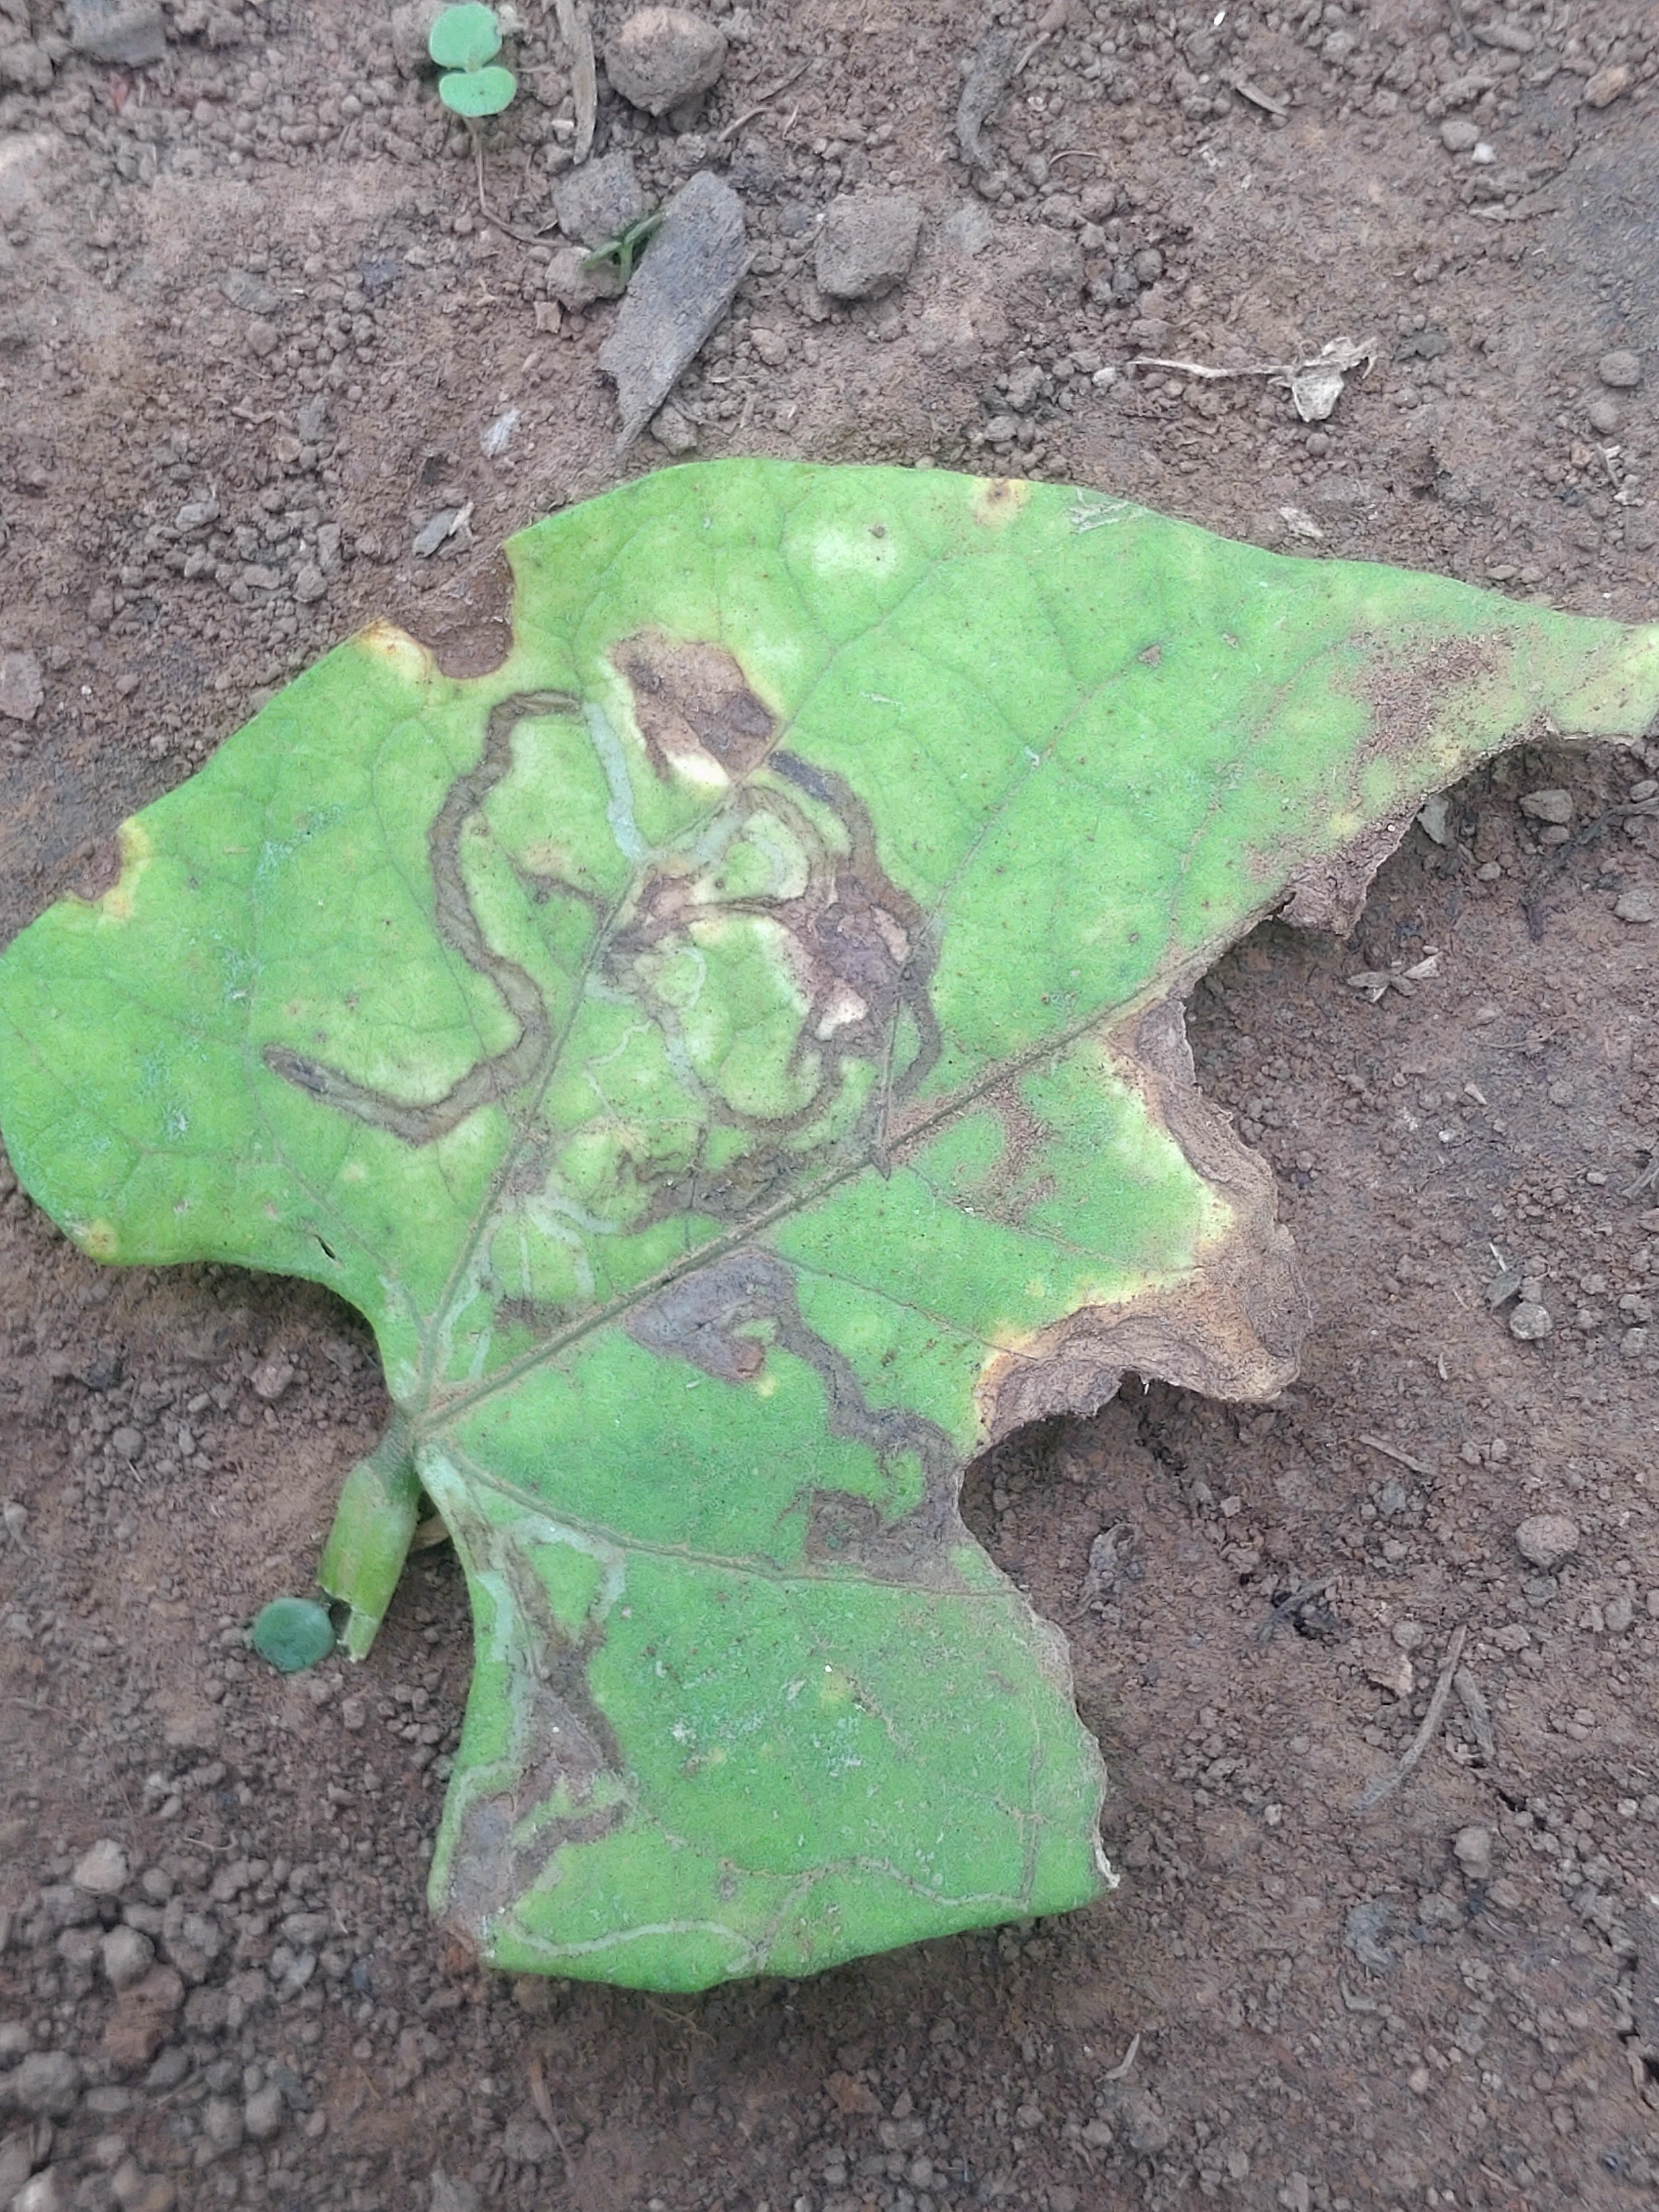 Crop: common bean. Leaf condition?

anthracnose
